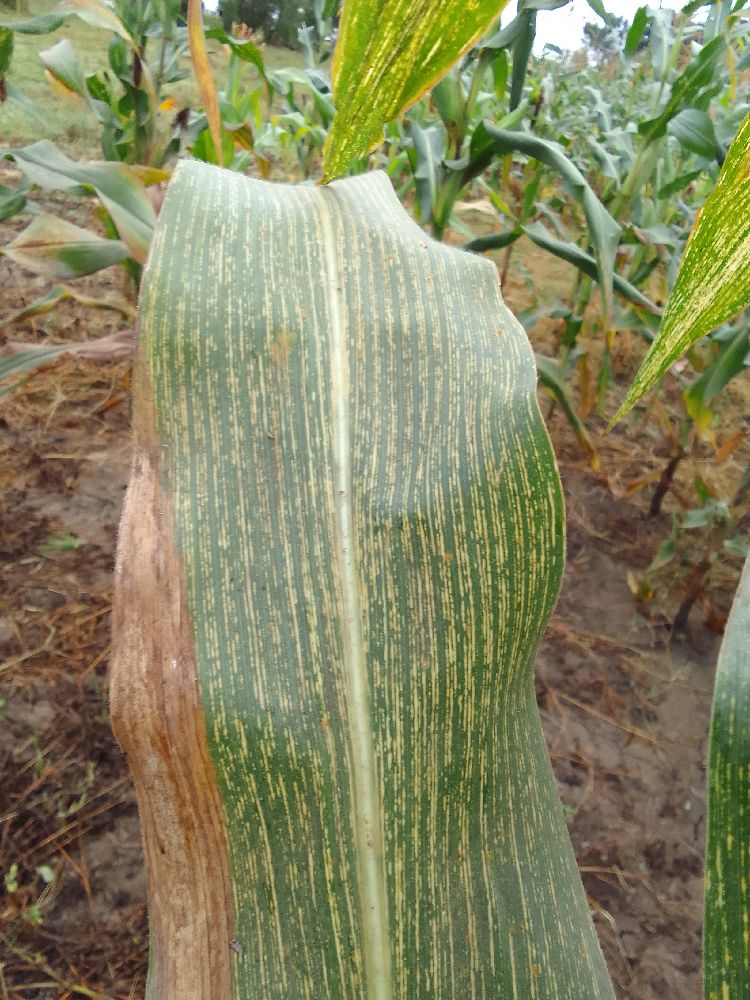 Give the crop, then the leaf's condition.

maize, maize streak virus
